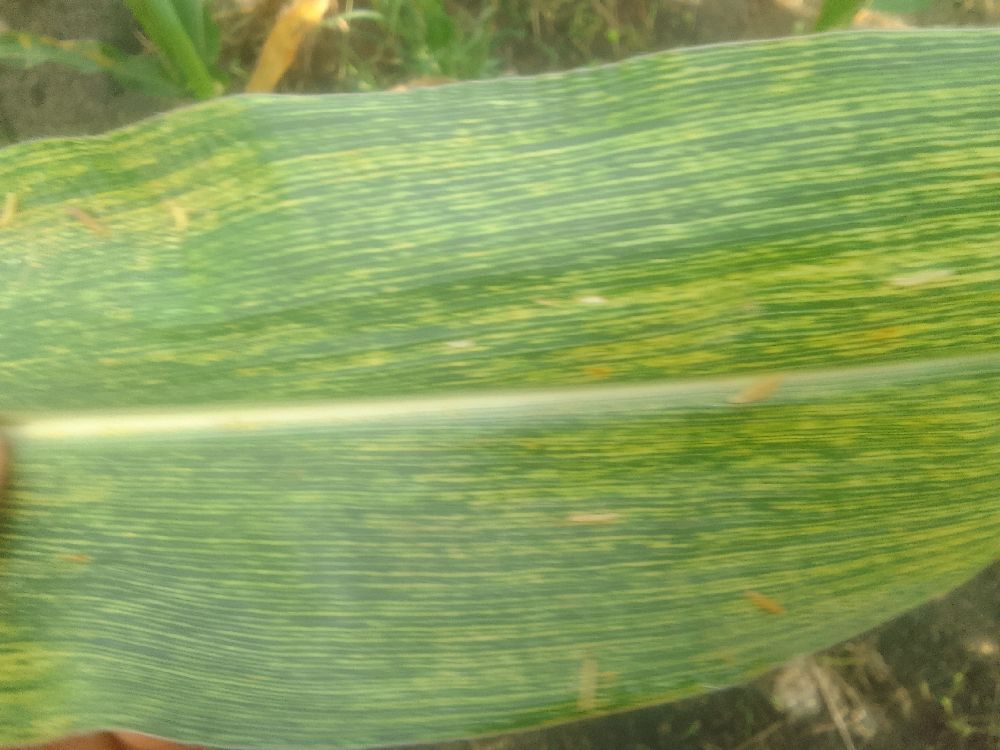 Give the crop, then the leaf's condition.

maize, maize streak virus
